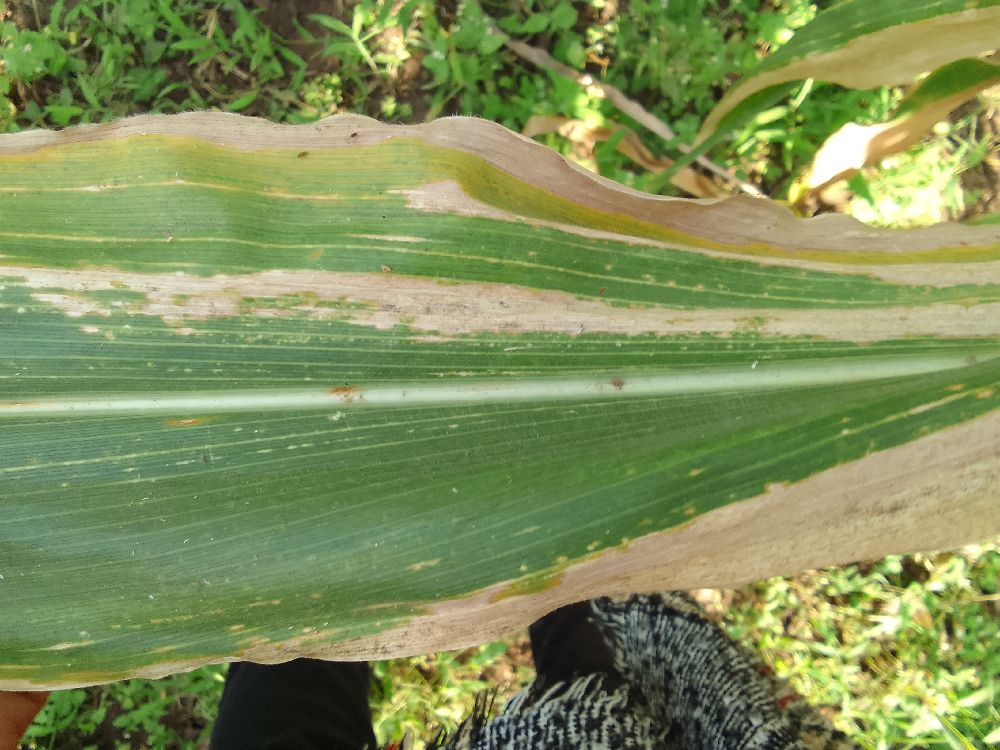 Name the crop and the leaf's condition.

maize, maize lethal necrosis
